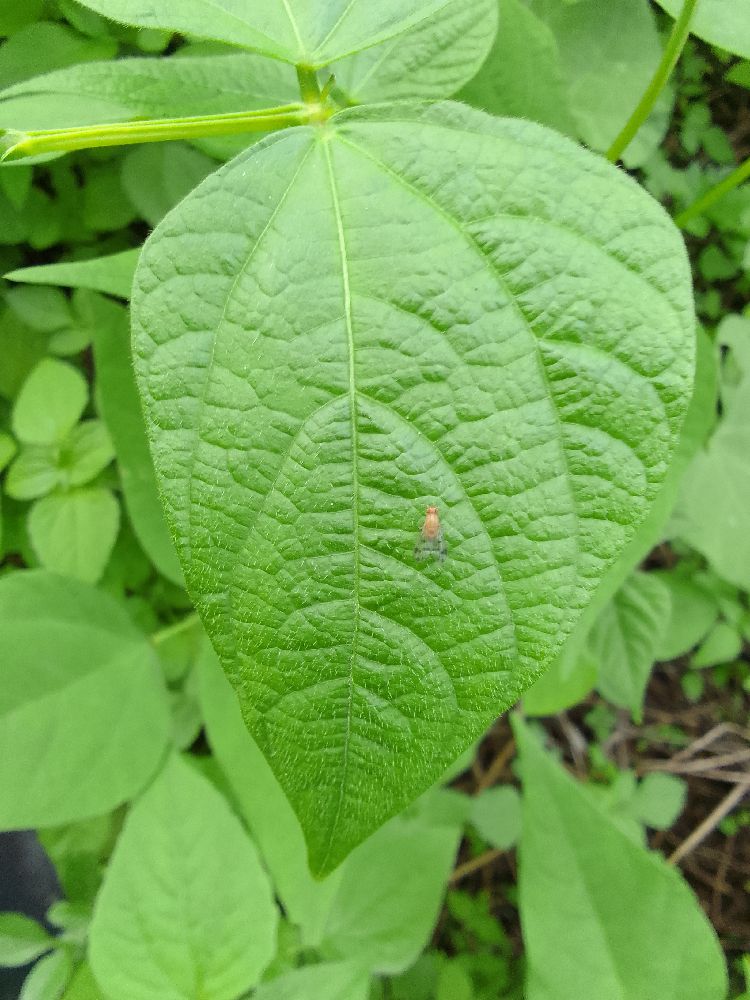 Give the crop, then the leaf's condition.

common bean, healthy
